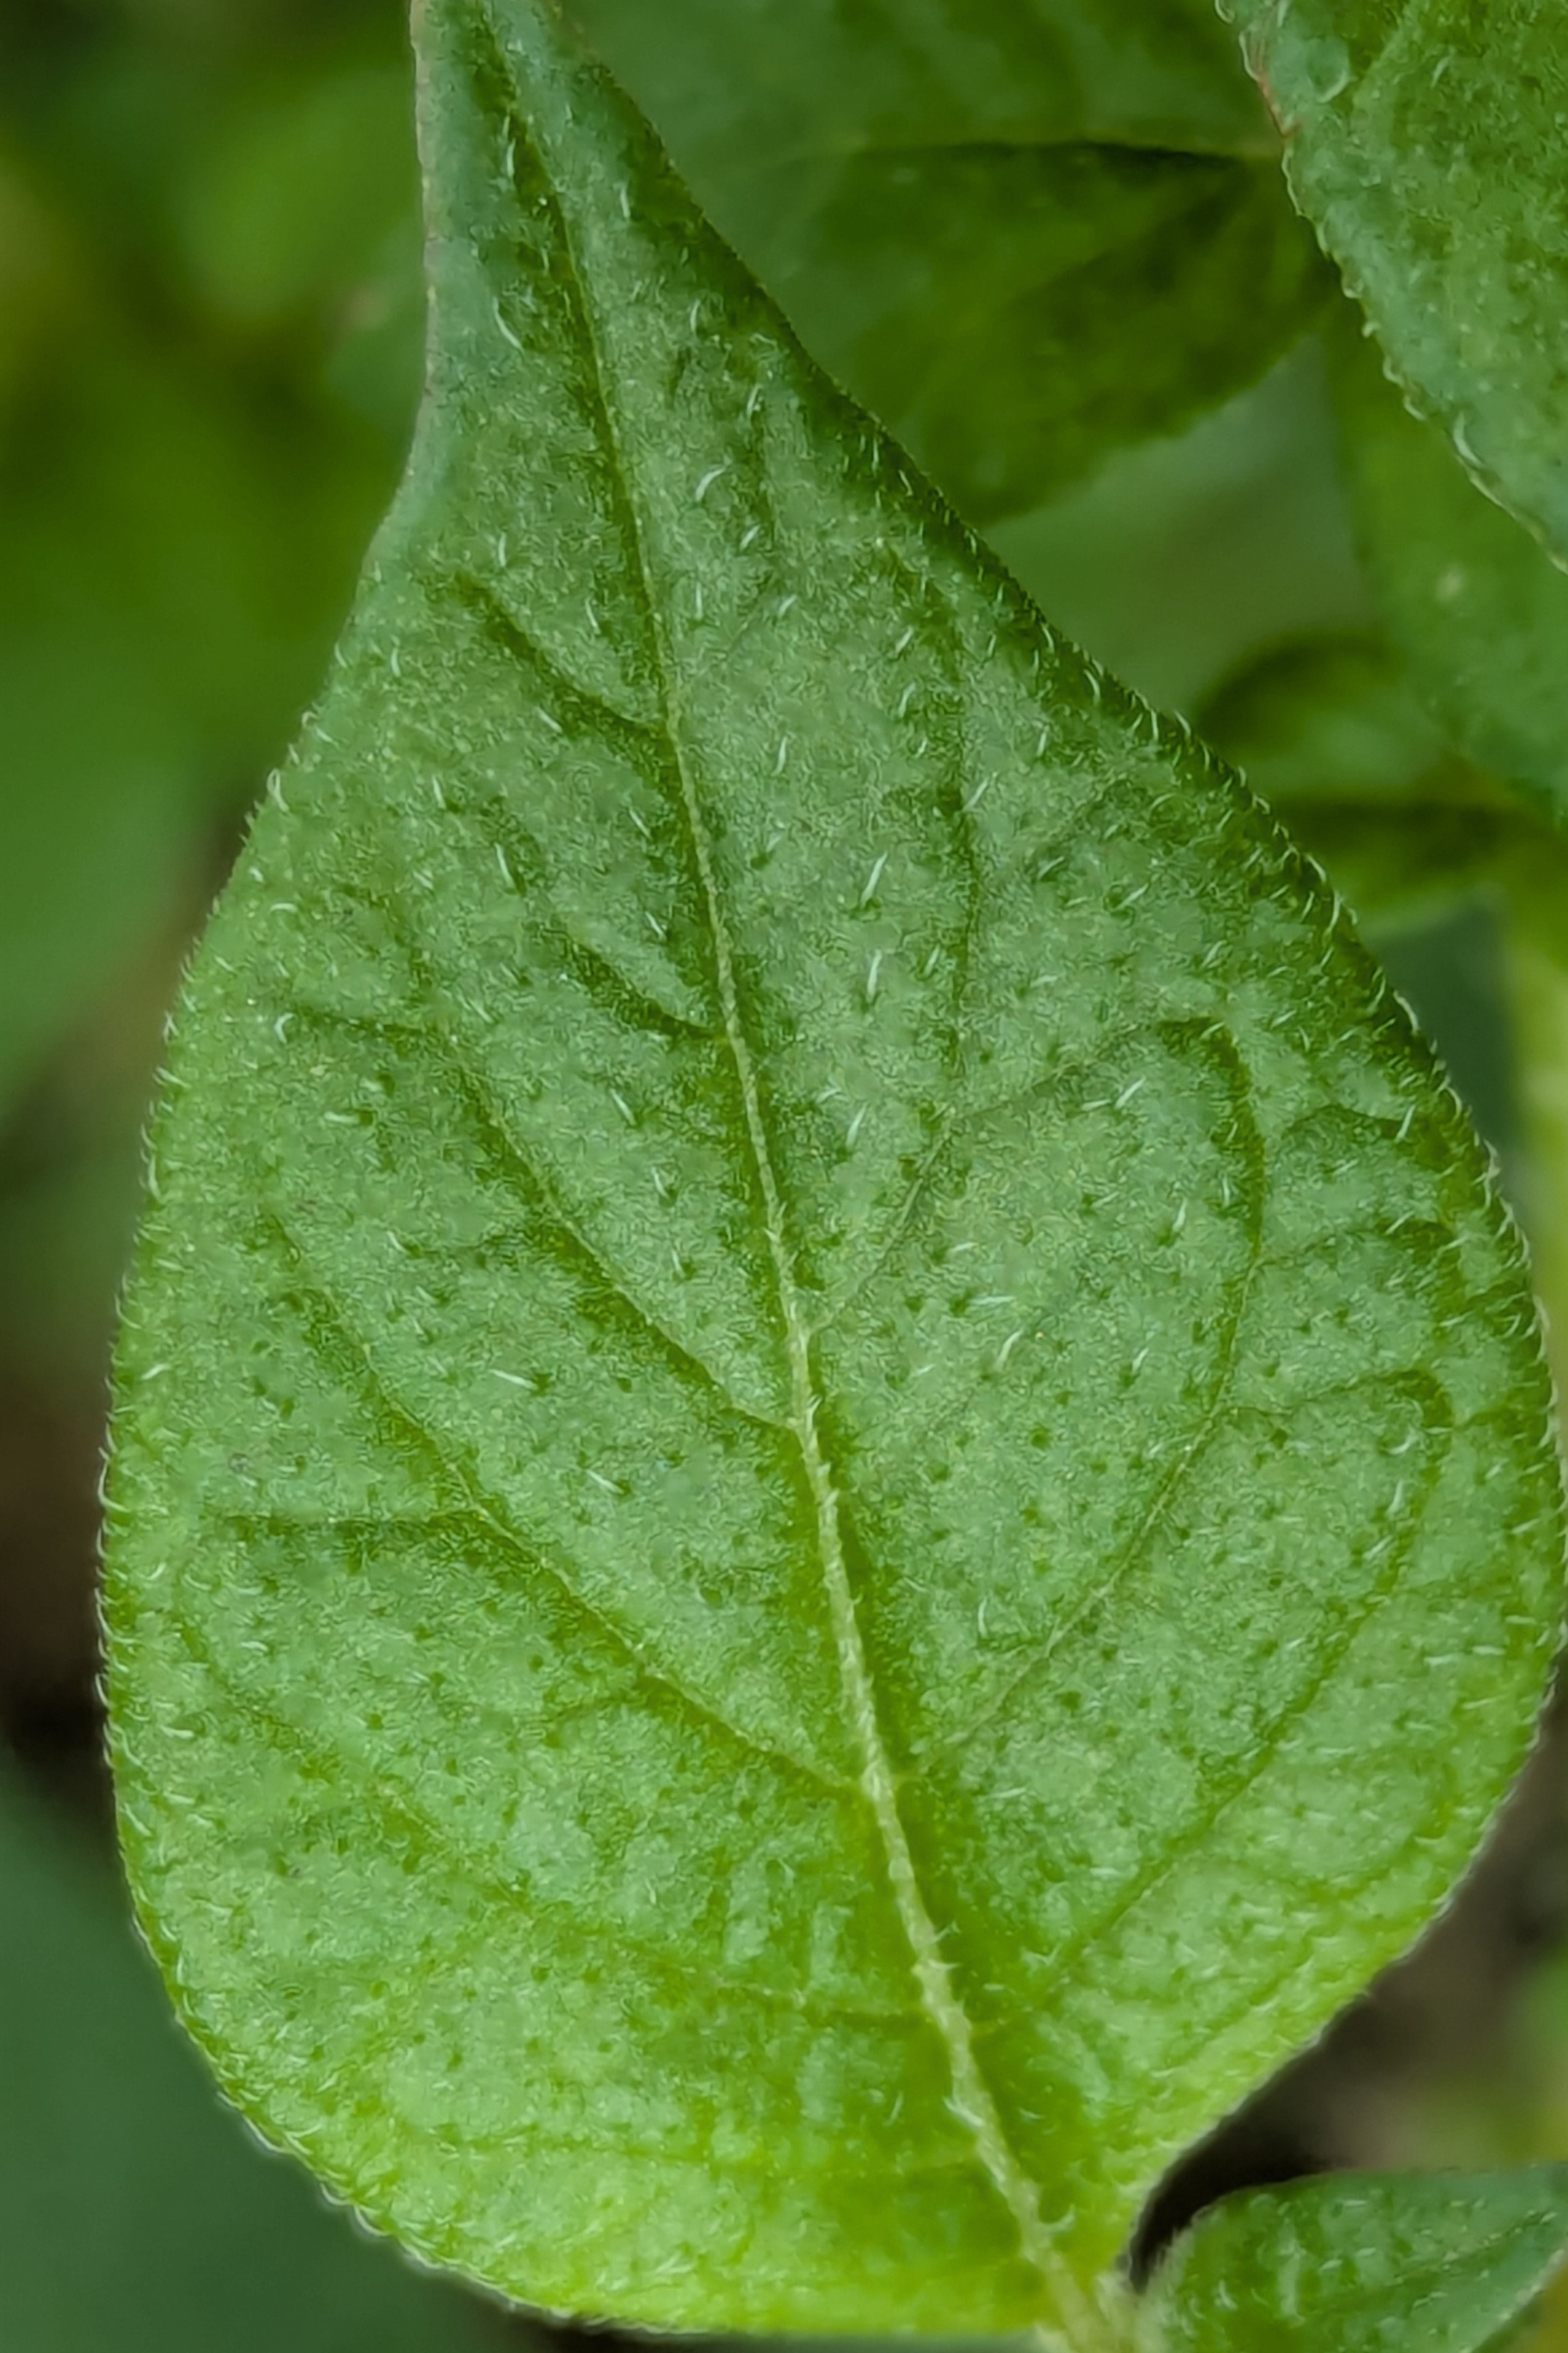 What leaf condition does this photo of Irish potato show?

healthy
